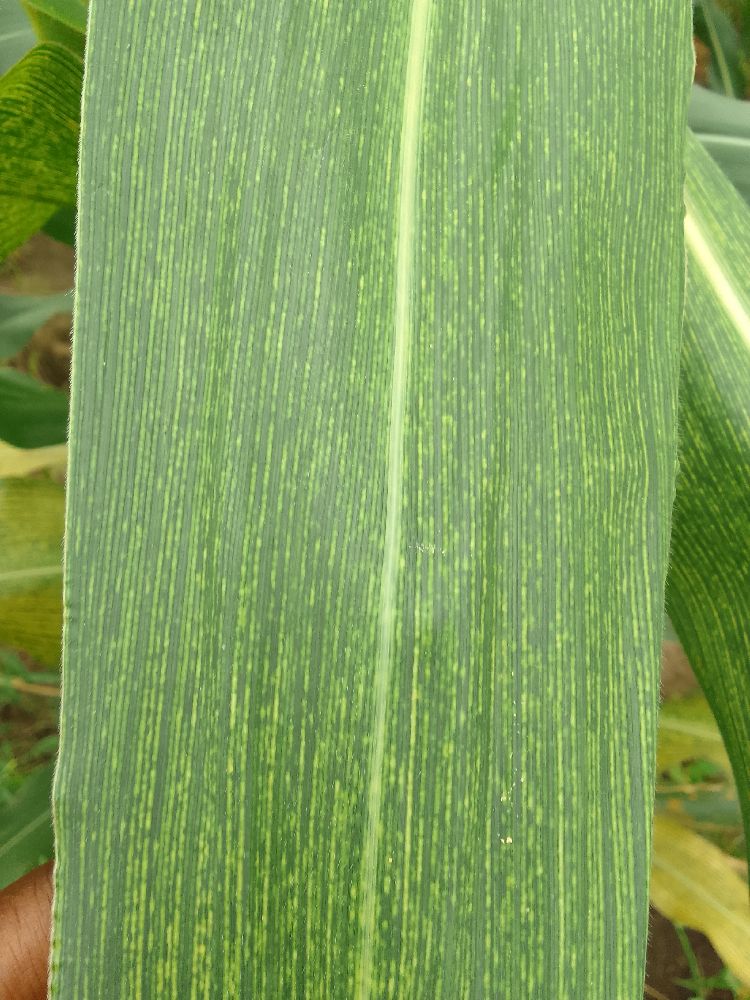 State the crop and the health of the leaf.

maize, maize streak virus
